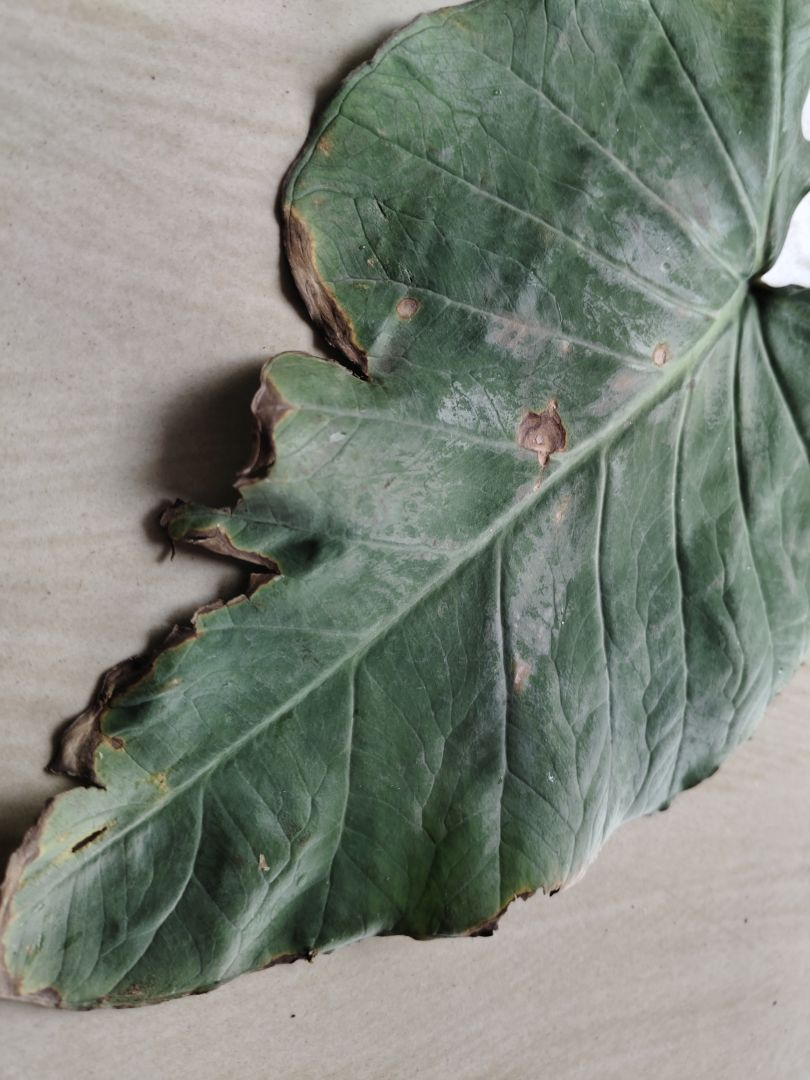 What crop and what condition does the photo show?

taro, leaf blight
